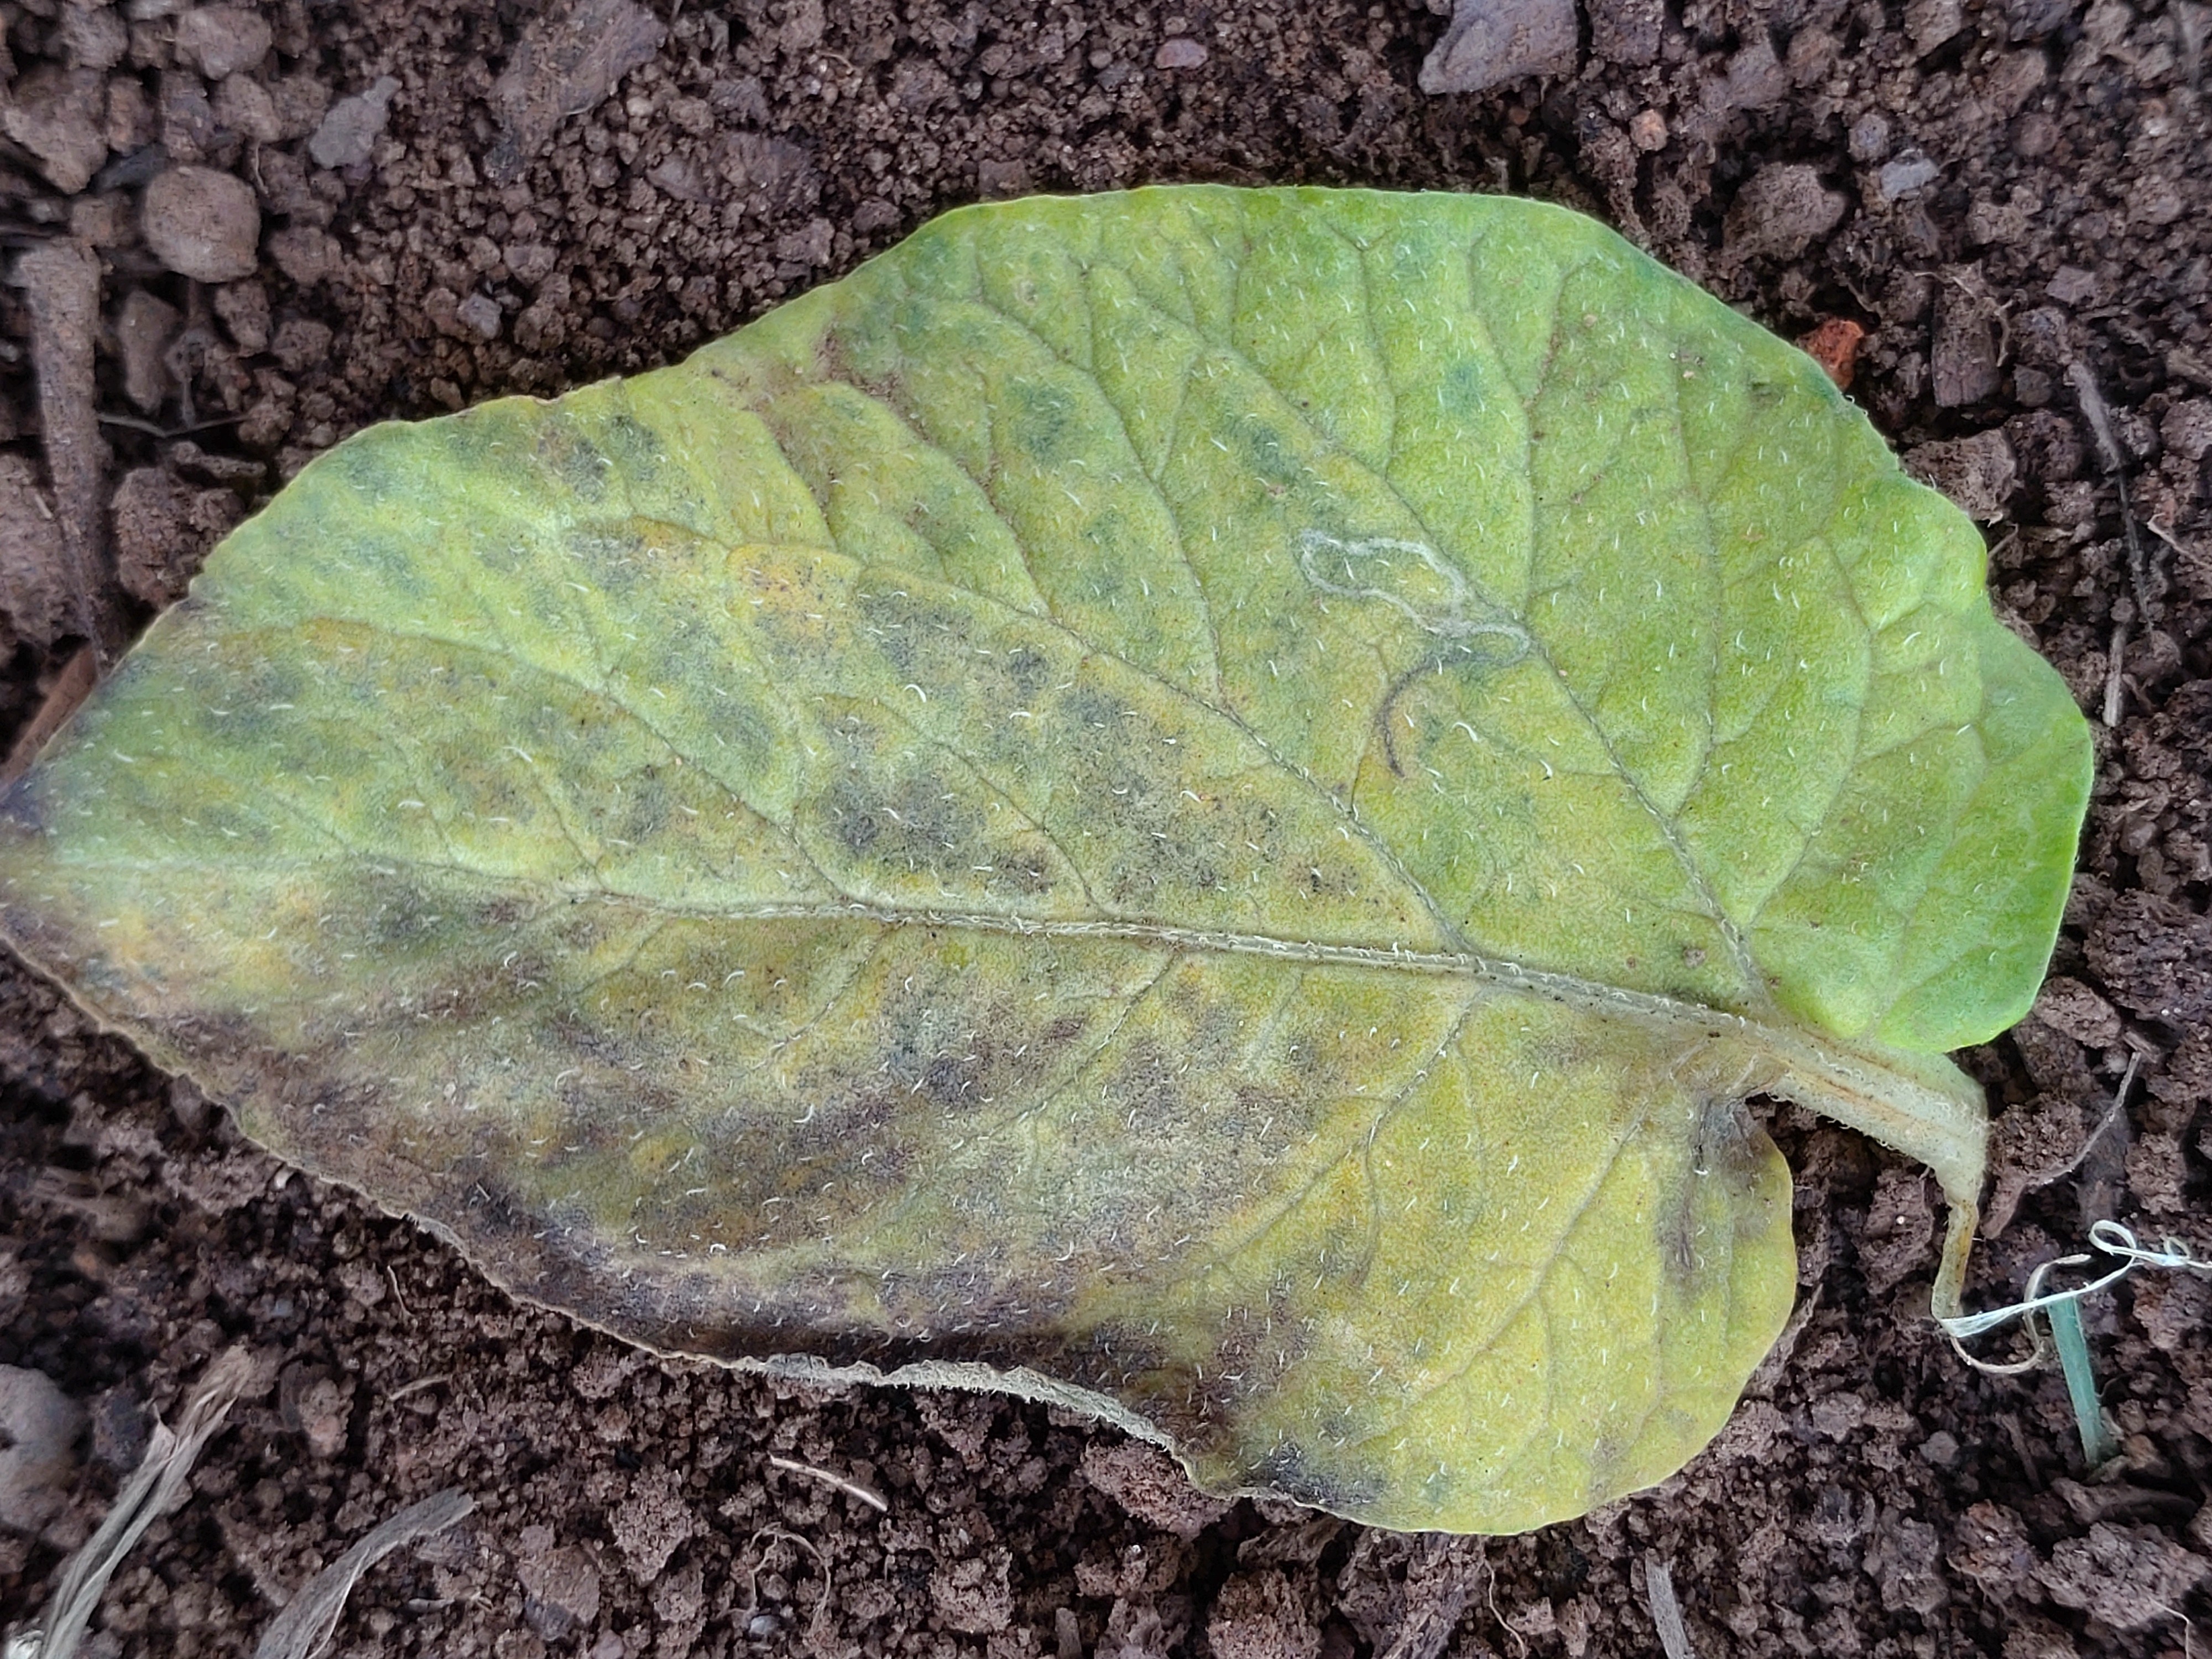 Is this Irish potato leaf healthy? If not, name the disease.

late blight
